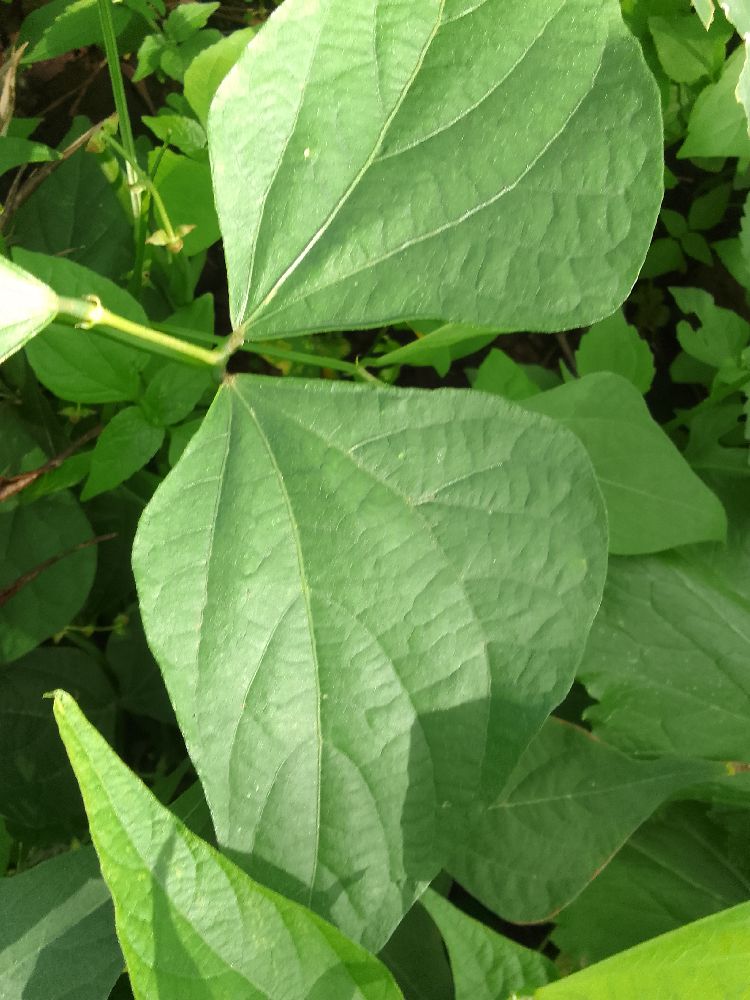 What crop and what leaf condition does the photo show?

common bean, healthy
